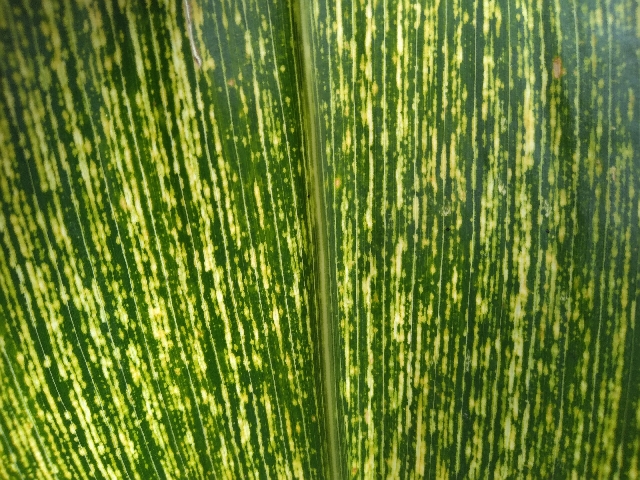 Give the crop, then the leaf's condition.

maize, maize streak virus
